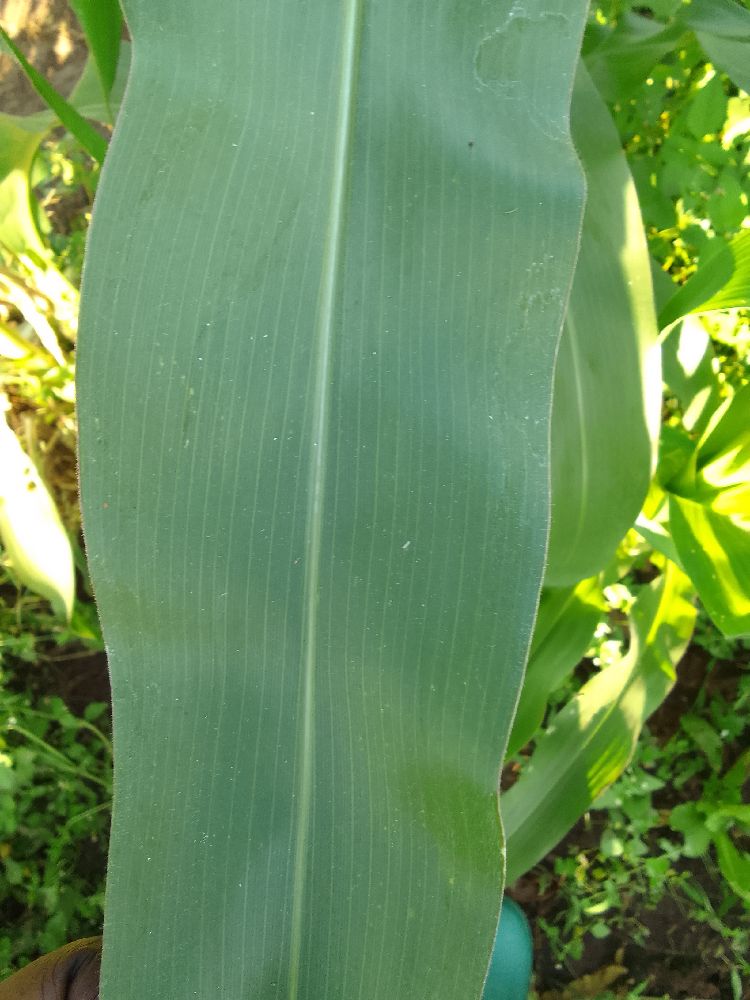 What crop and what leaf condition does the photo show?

maize, healthy
